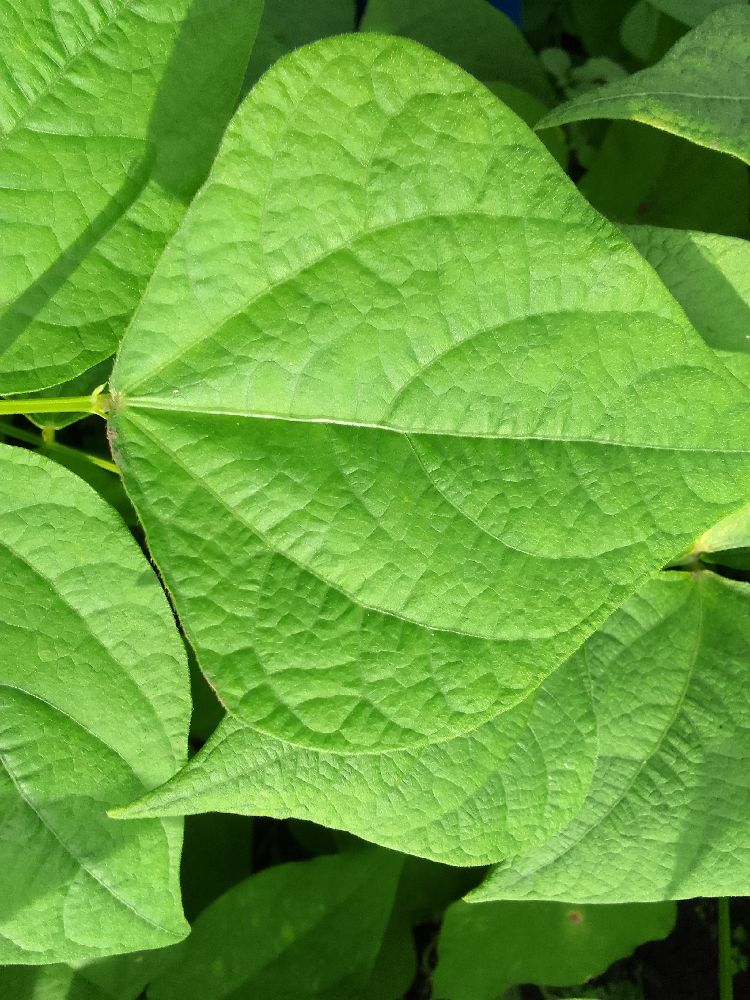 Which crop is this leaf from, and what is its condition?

common bean, healthy
